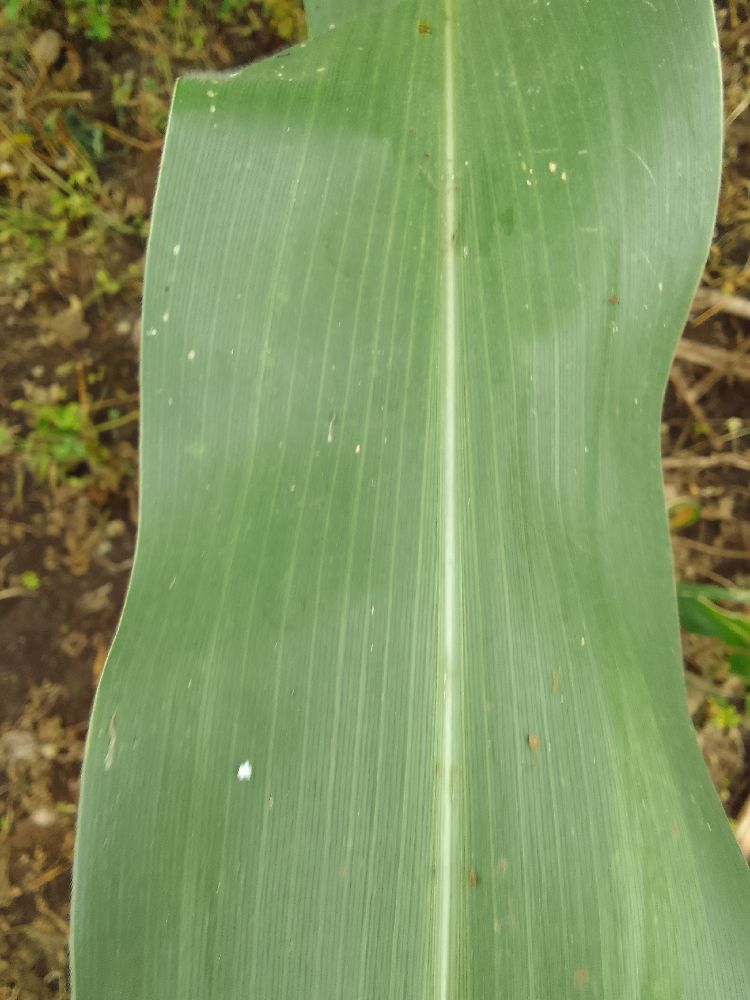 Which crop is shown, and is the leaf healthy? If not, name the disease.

maize, healthy
